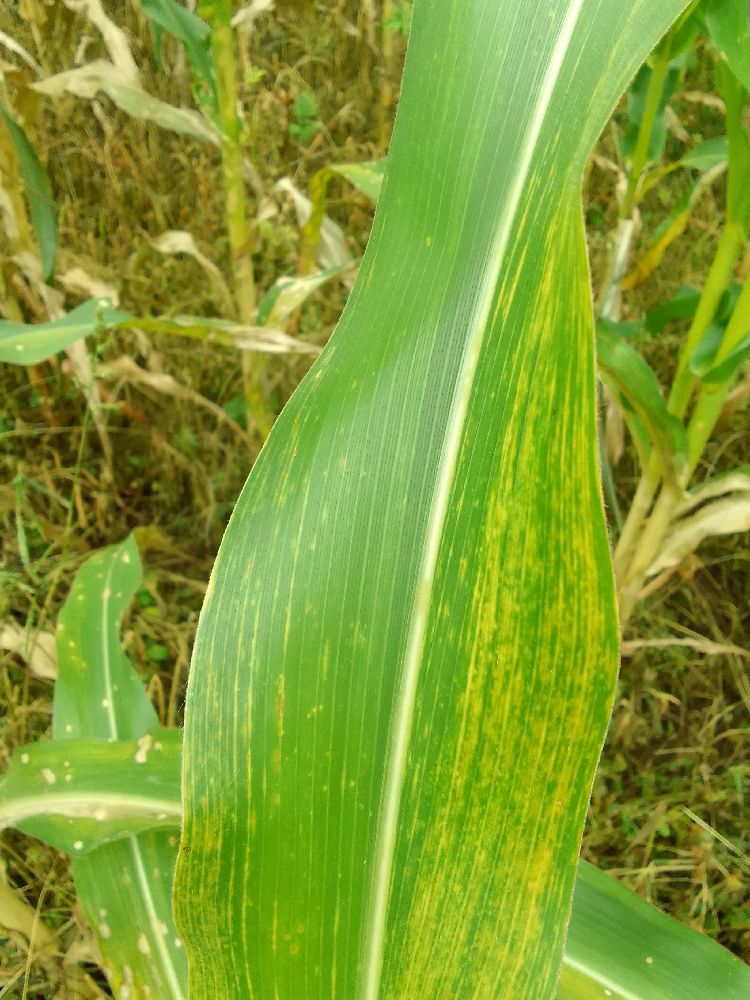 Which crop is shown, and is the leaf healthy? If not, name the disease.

maize, maize lethal necrosis
